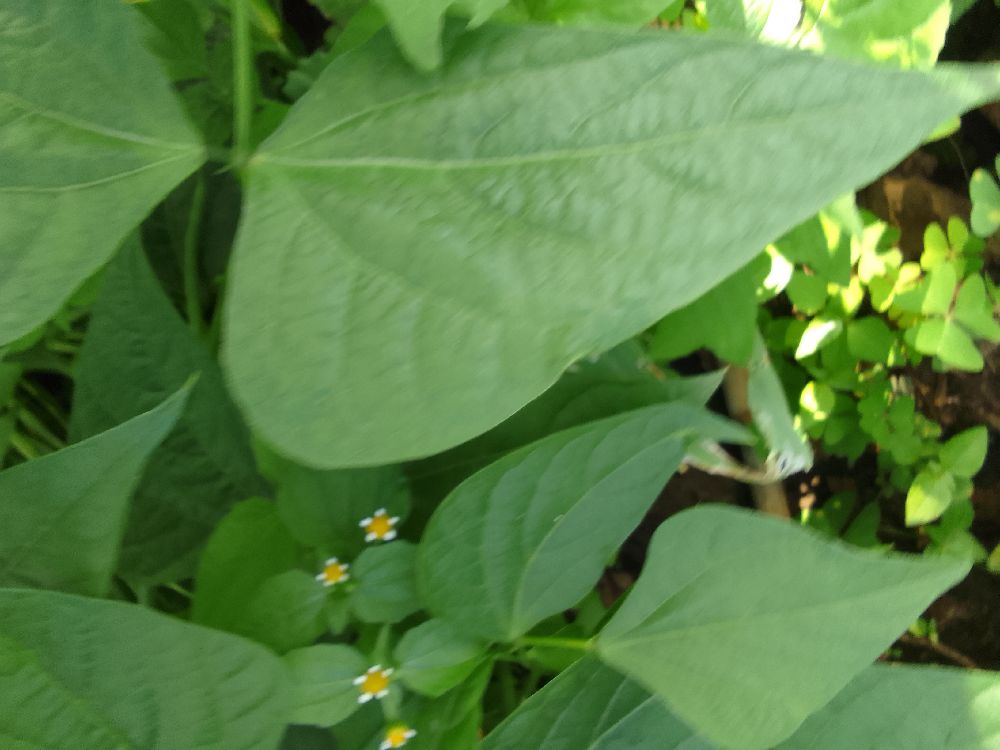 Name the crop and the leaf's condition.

common bean, healthy
